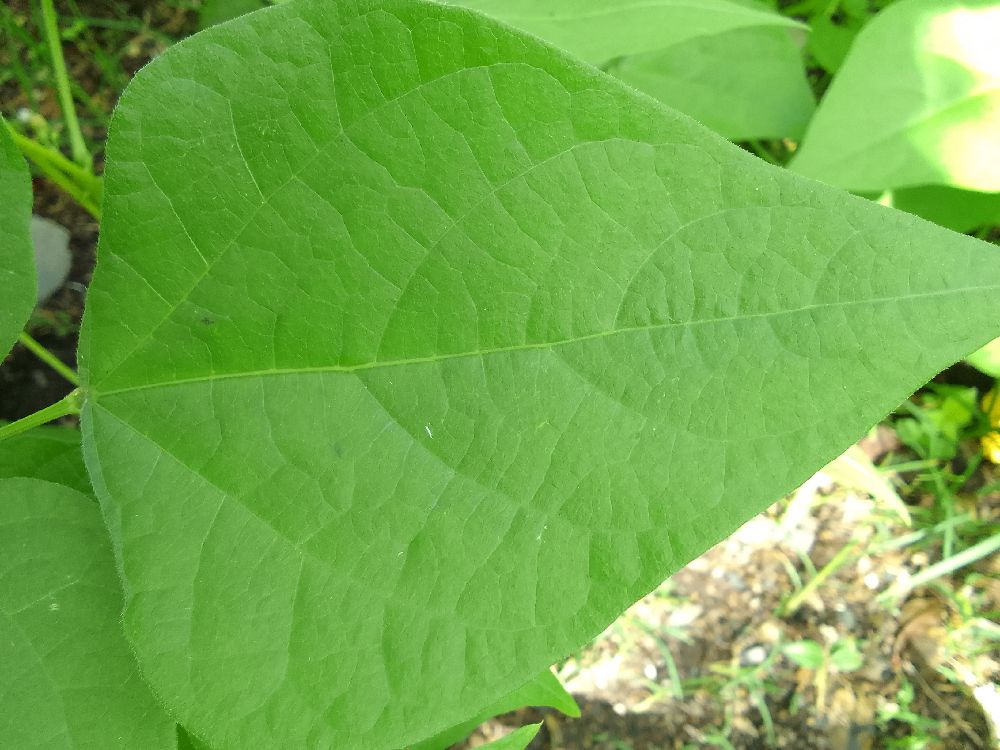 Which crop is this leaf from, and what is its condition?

common bean, healthy
